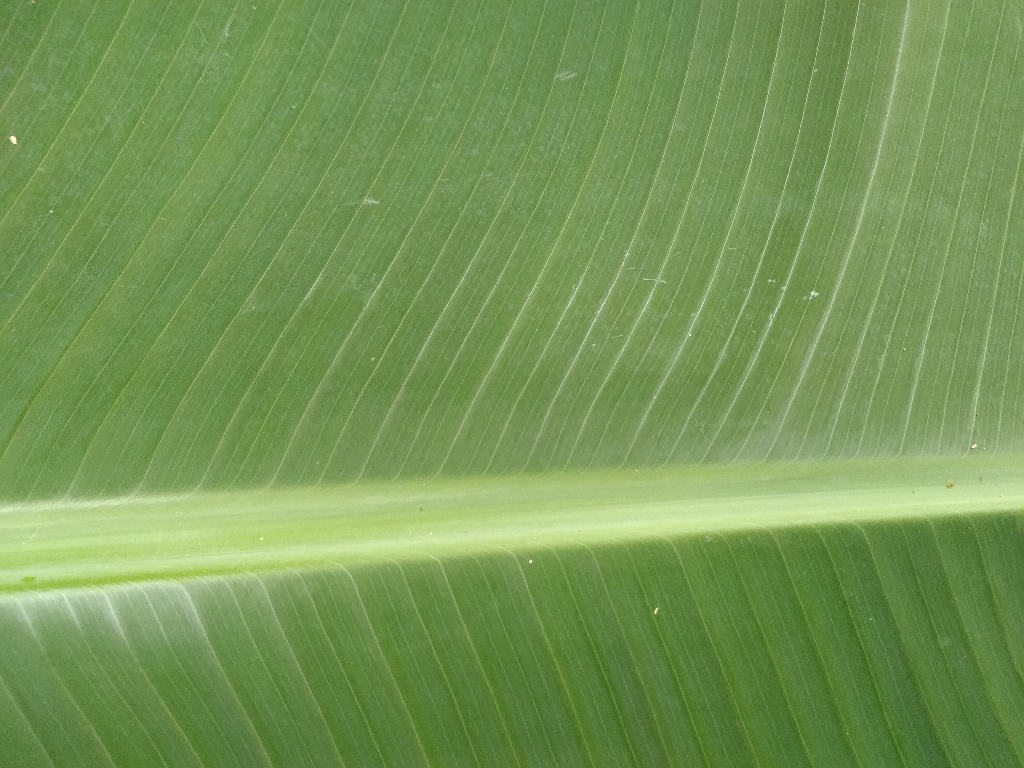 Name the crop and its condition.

banana, healthy
